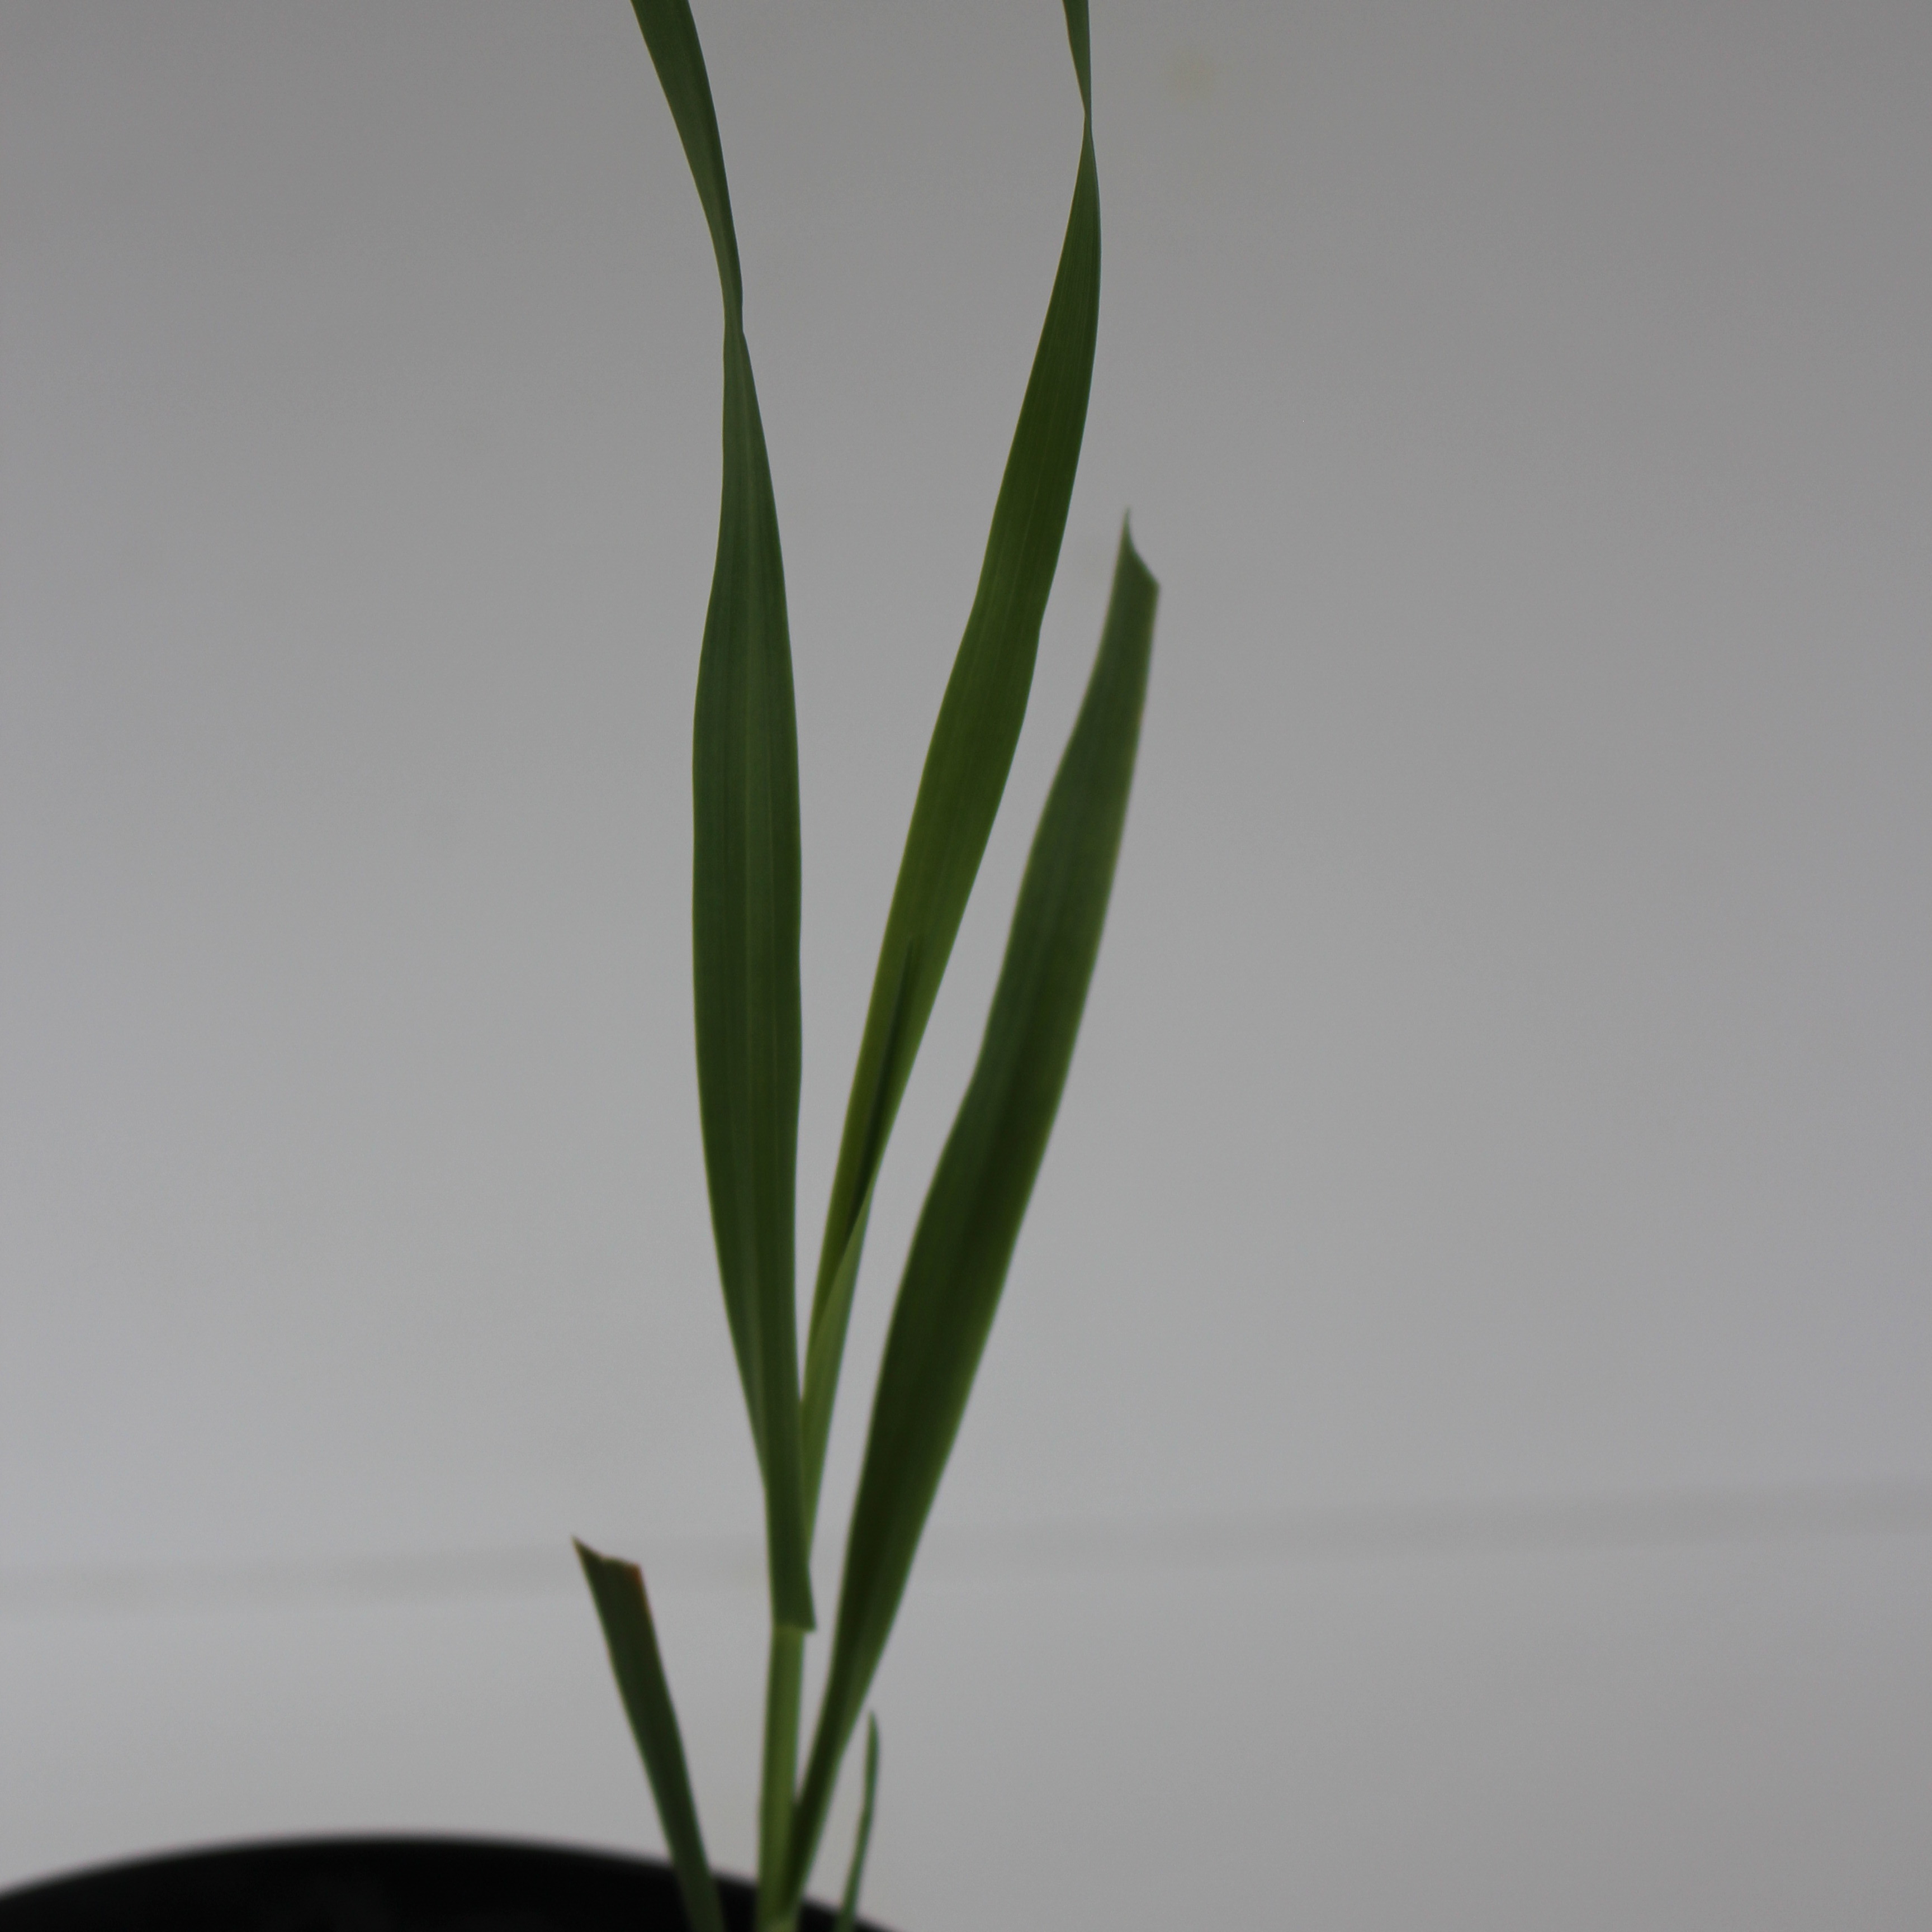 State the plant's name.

Avena sterilis
